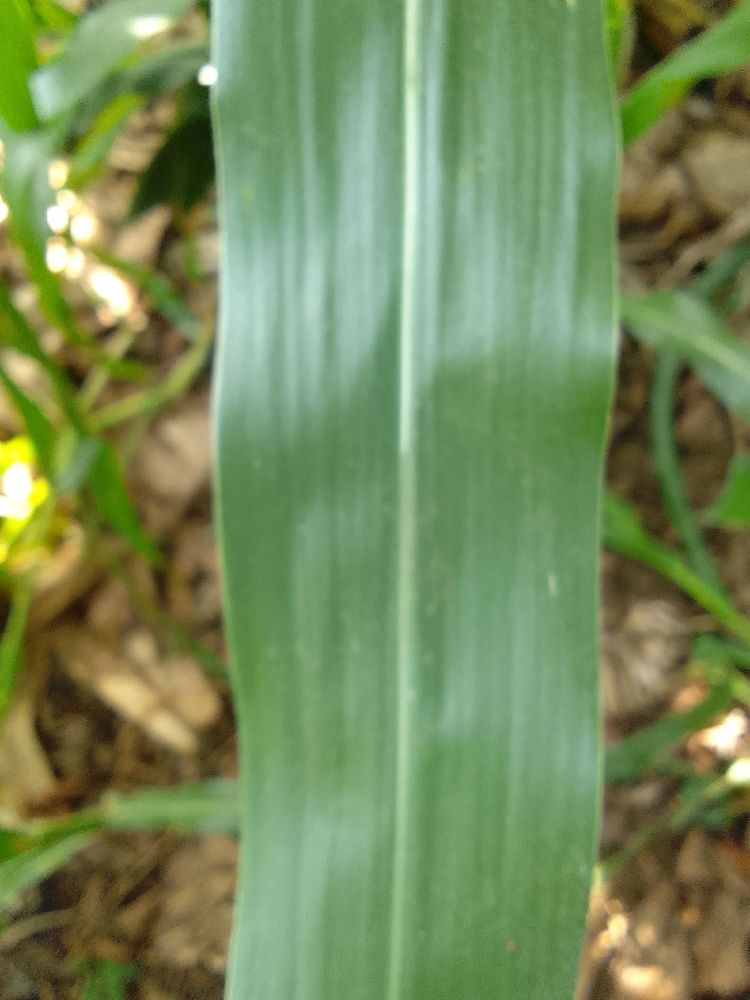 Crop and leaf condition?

maize, healthy
